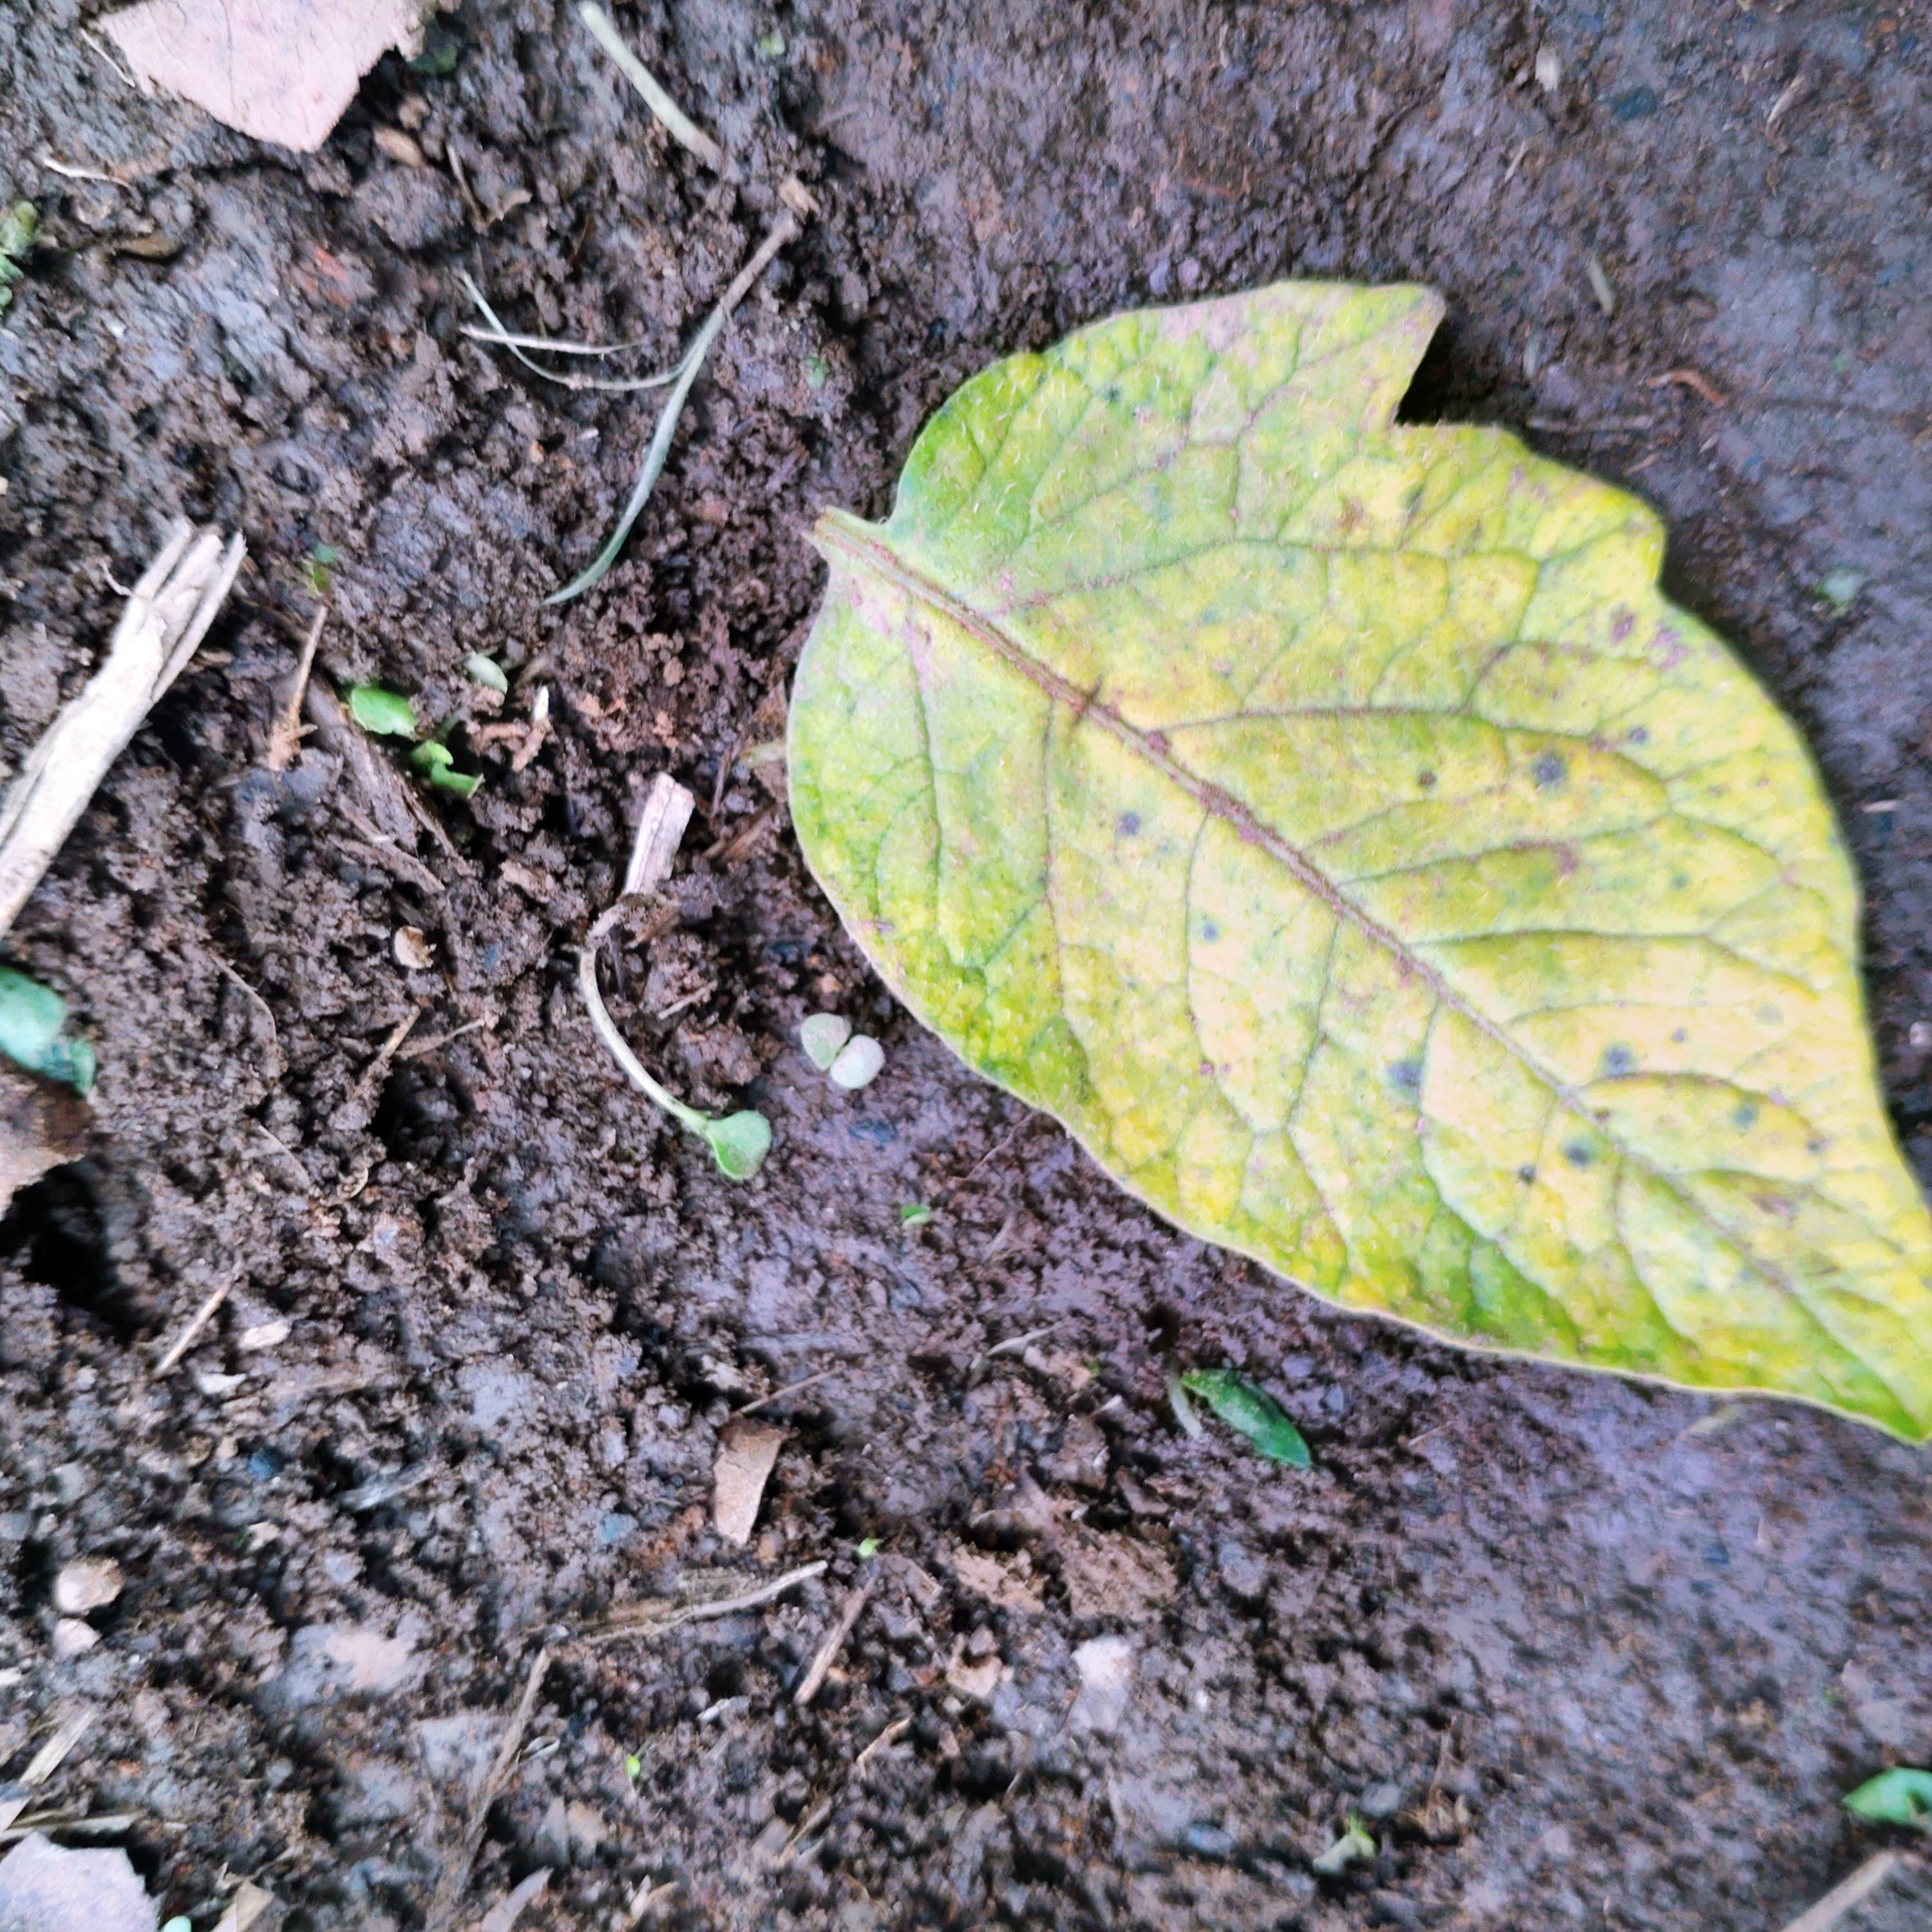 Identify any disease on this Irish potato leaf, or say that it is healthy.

late blight
